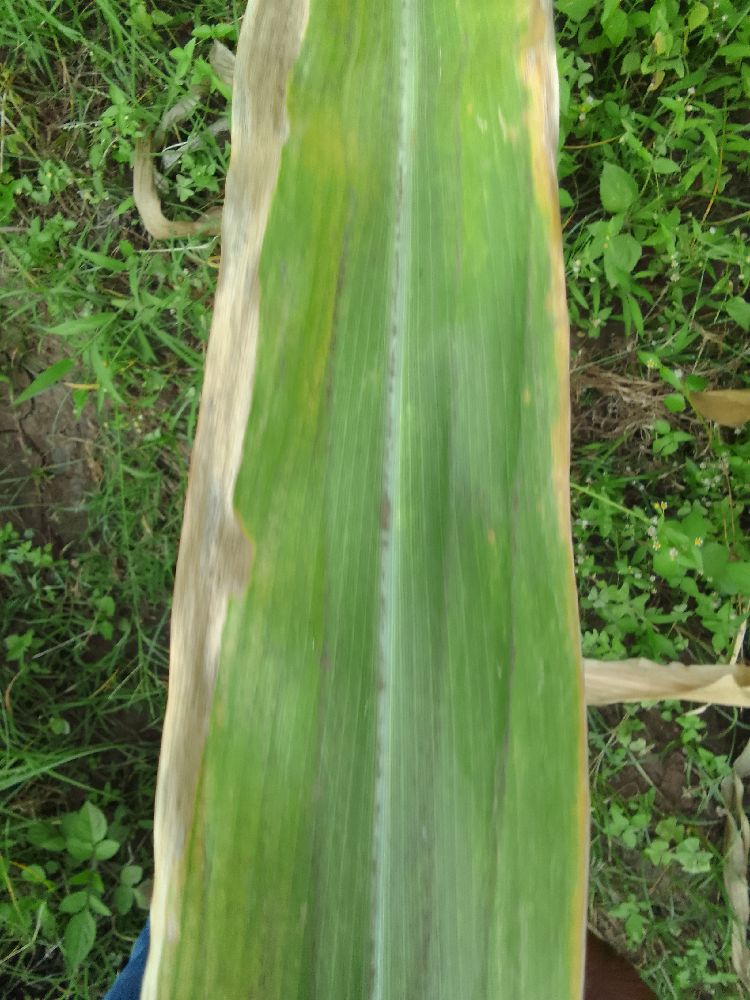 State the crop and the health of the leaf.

maize, maize lethal necrosis
